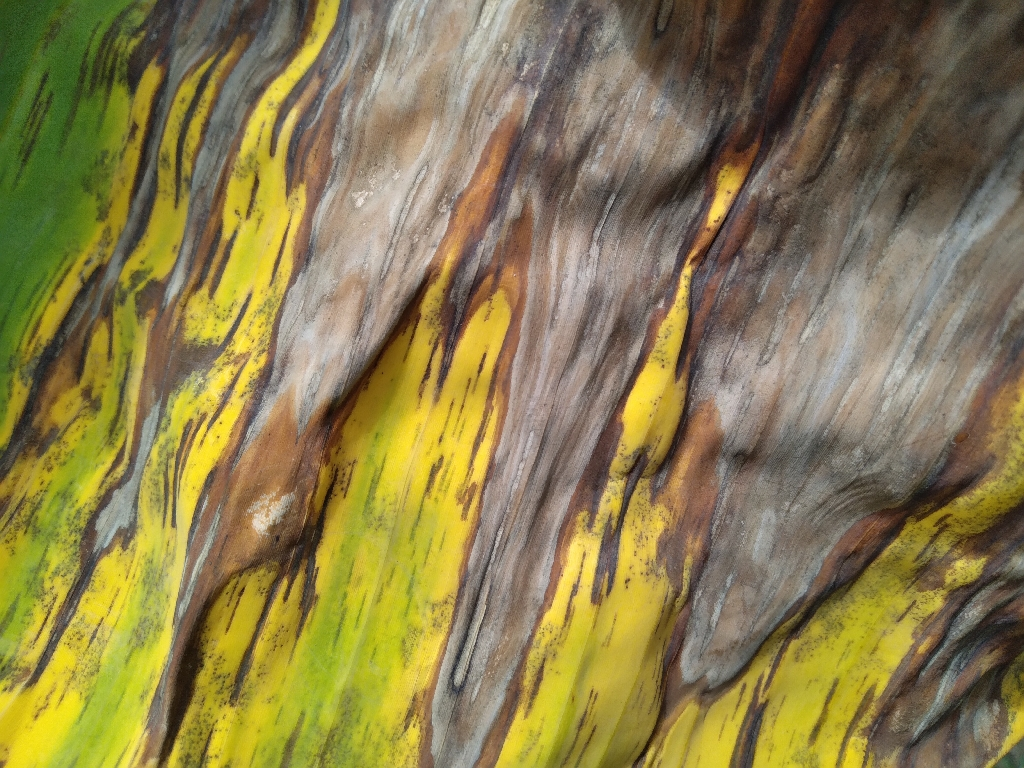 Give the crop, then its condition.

banana, black sigatoka
